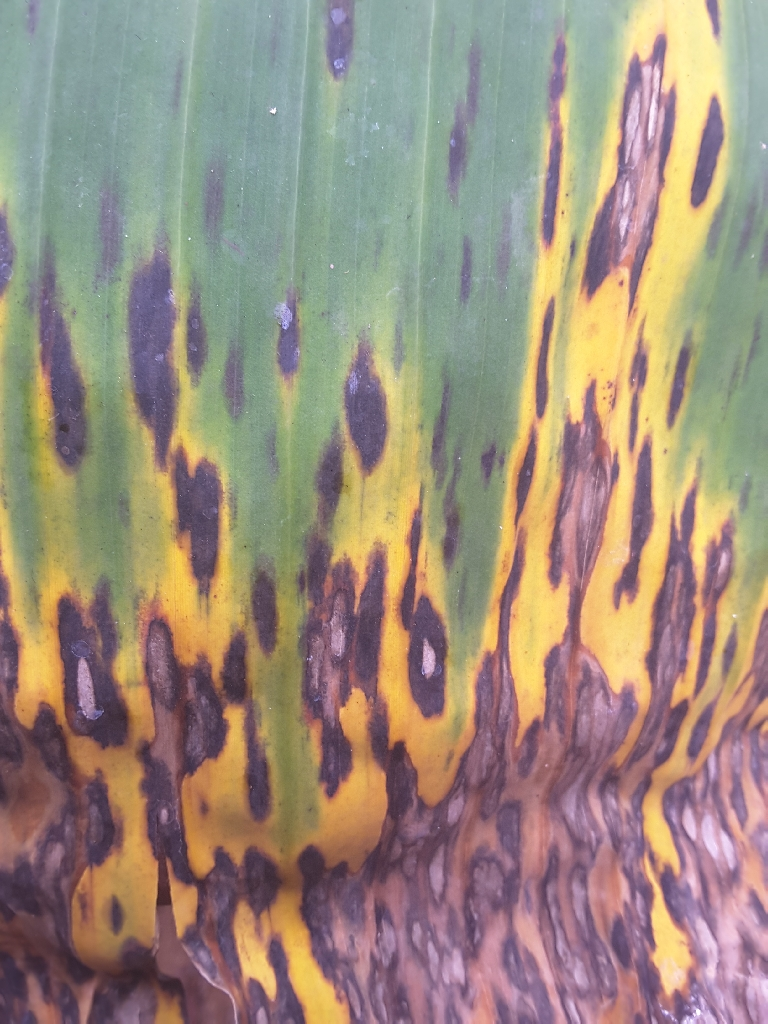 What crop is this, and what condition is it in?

banana, black sigatoka
